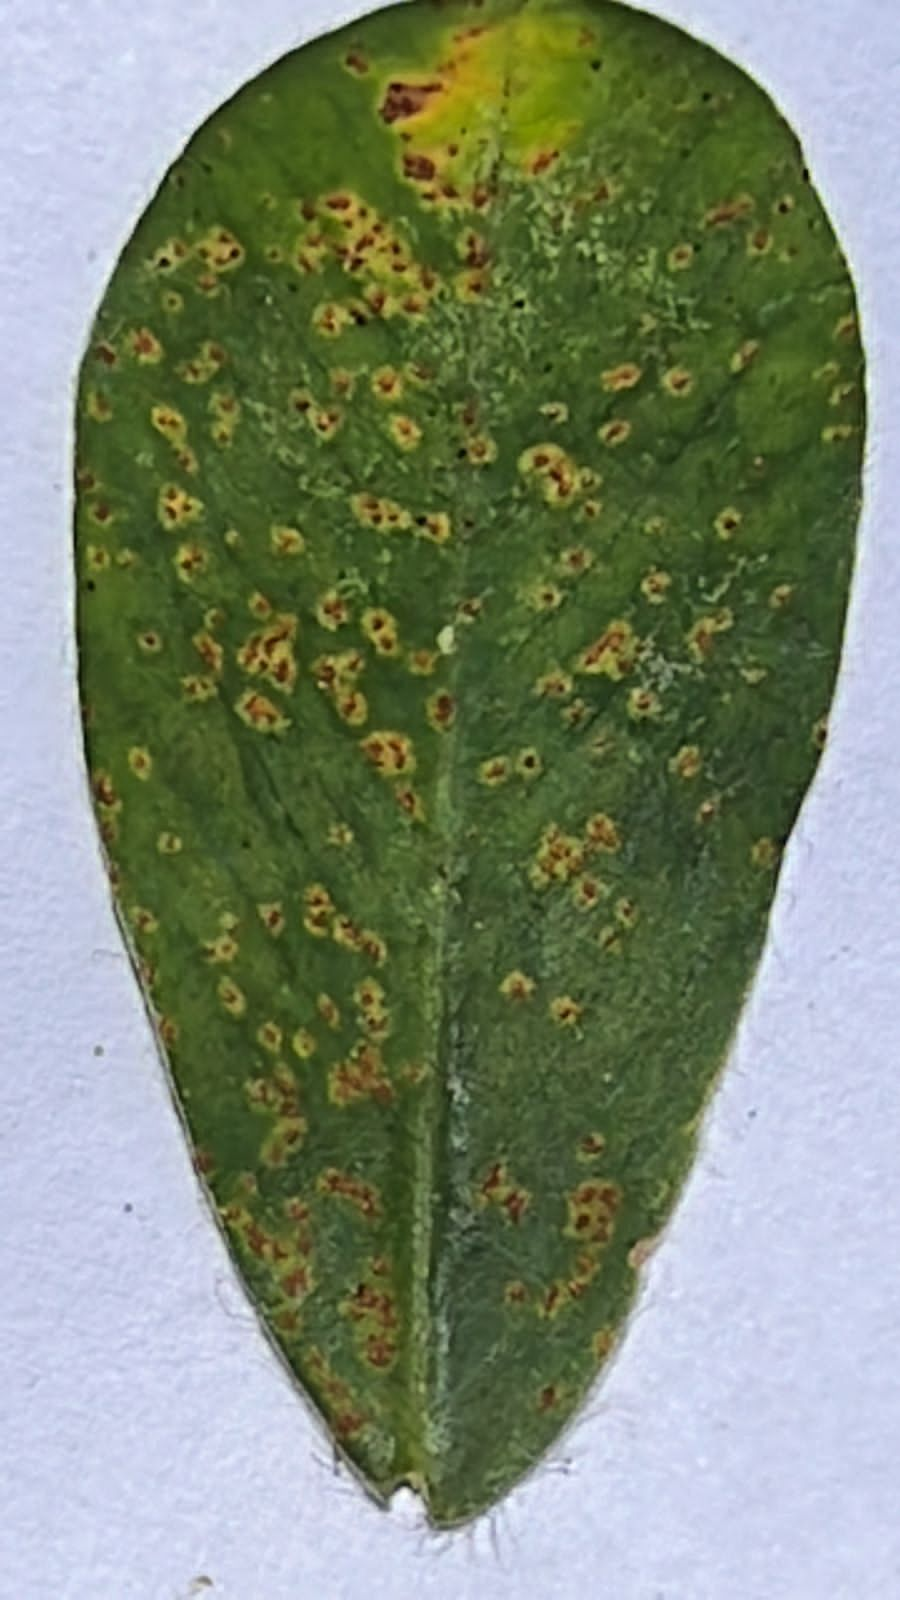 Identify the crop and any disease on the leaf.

peanut, puccinia arachidis
